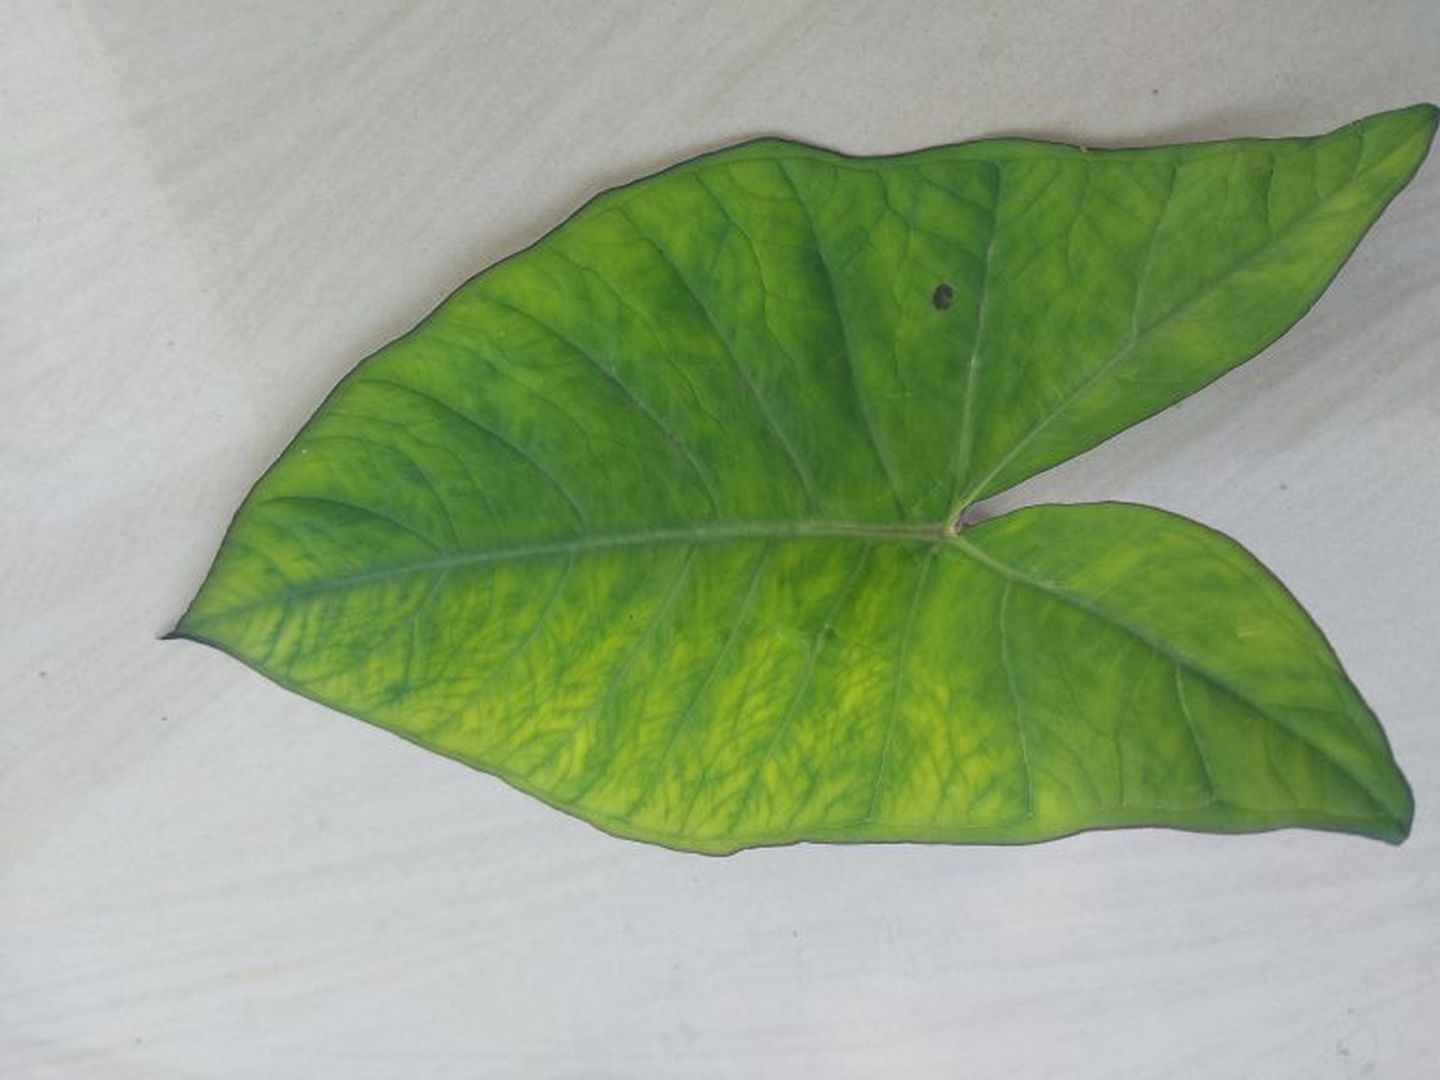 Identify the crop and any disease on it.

taro, mosaic
